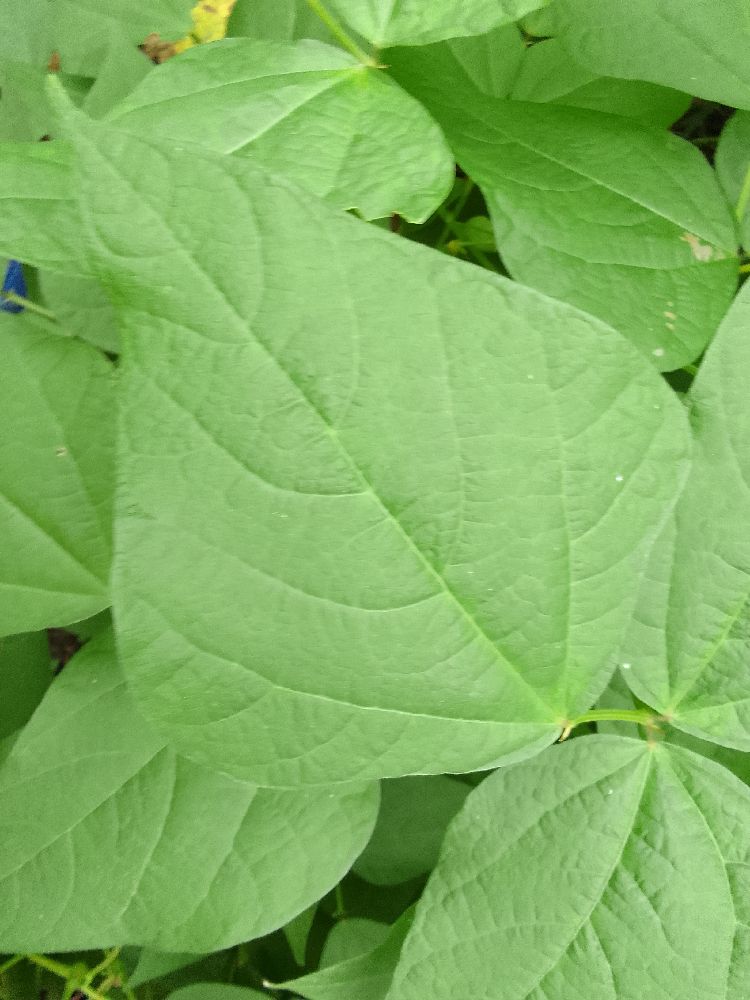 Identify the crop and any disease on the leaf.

common bean, healthy
